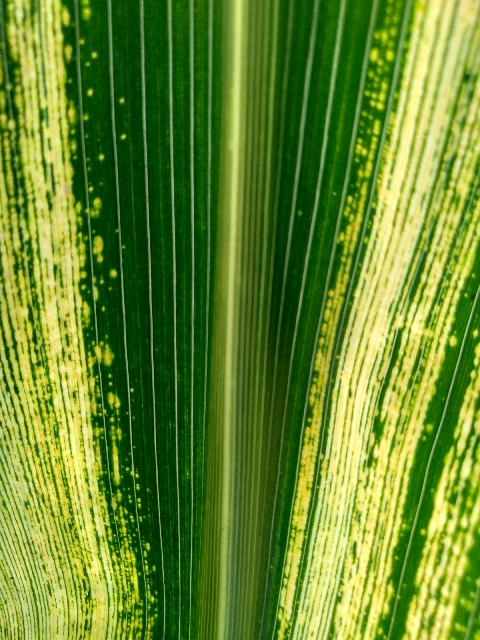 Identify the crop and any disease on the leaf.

maize, maize streak virus
